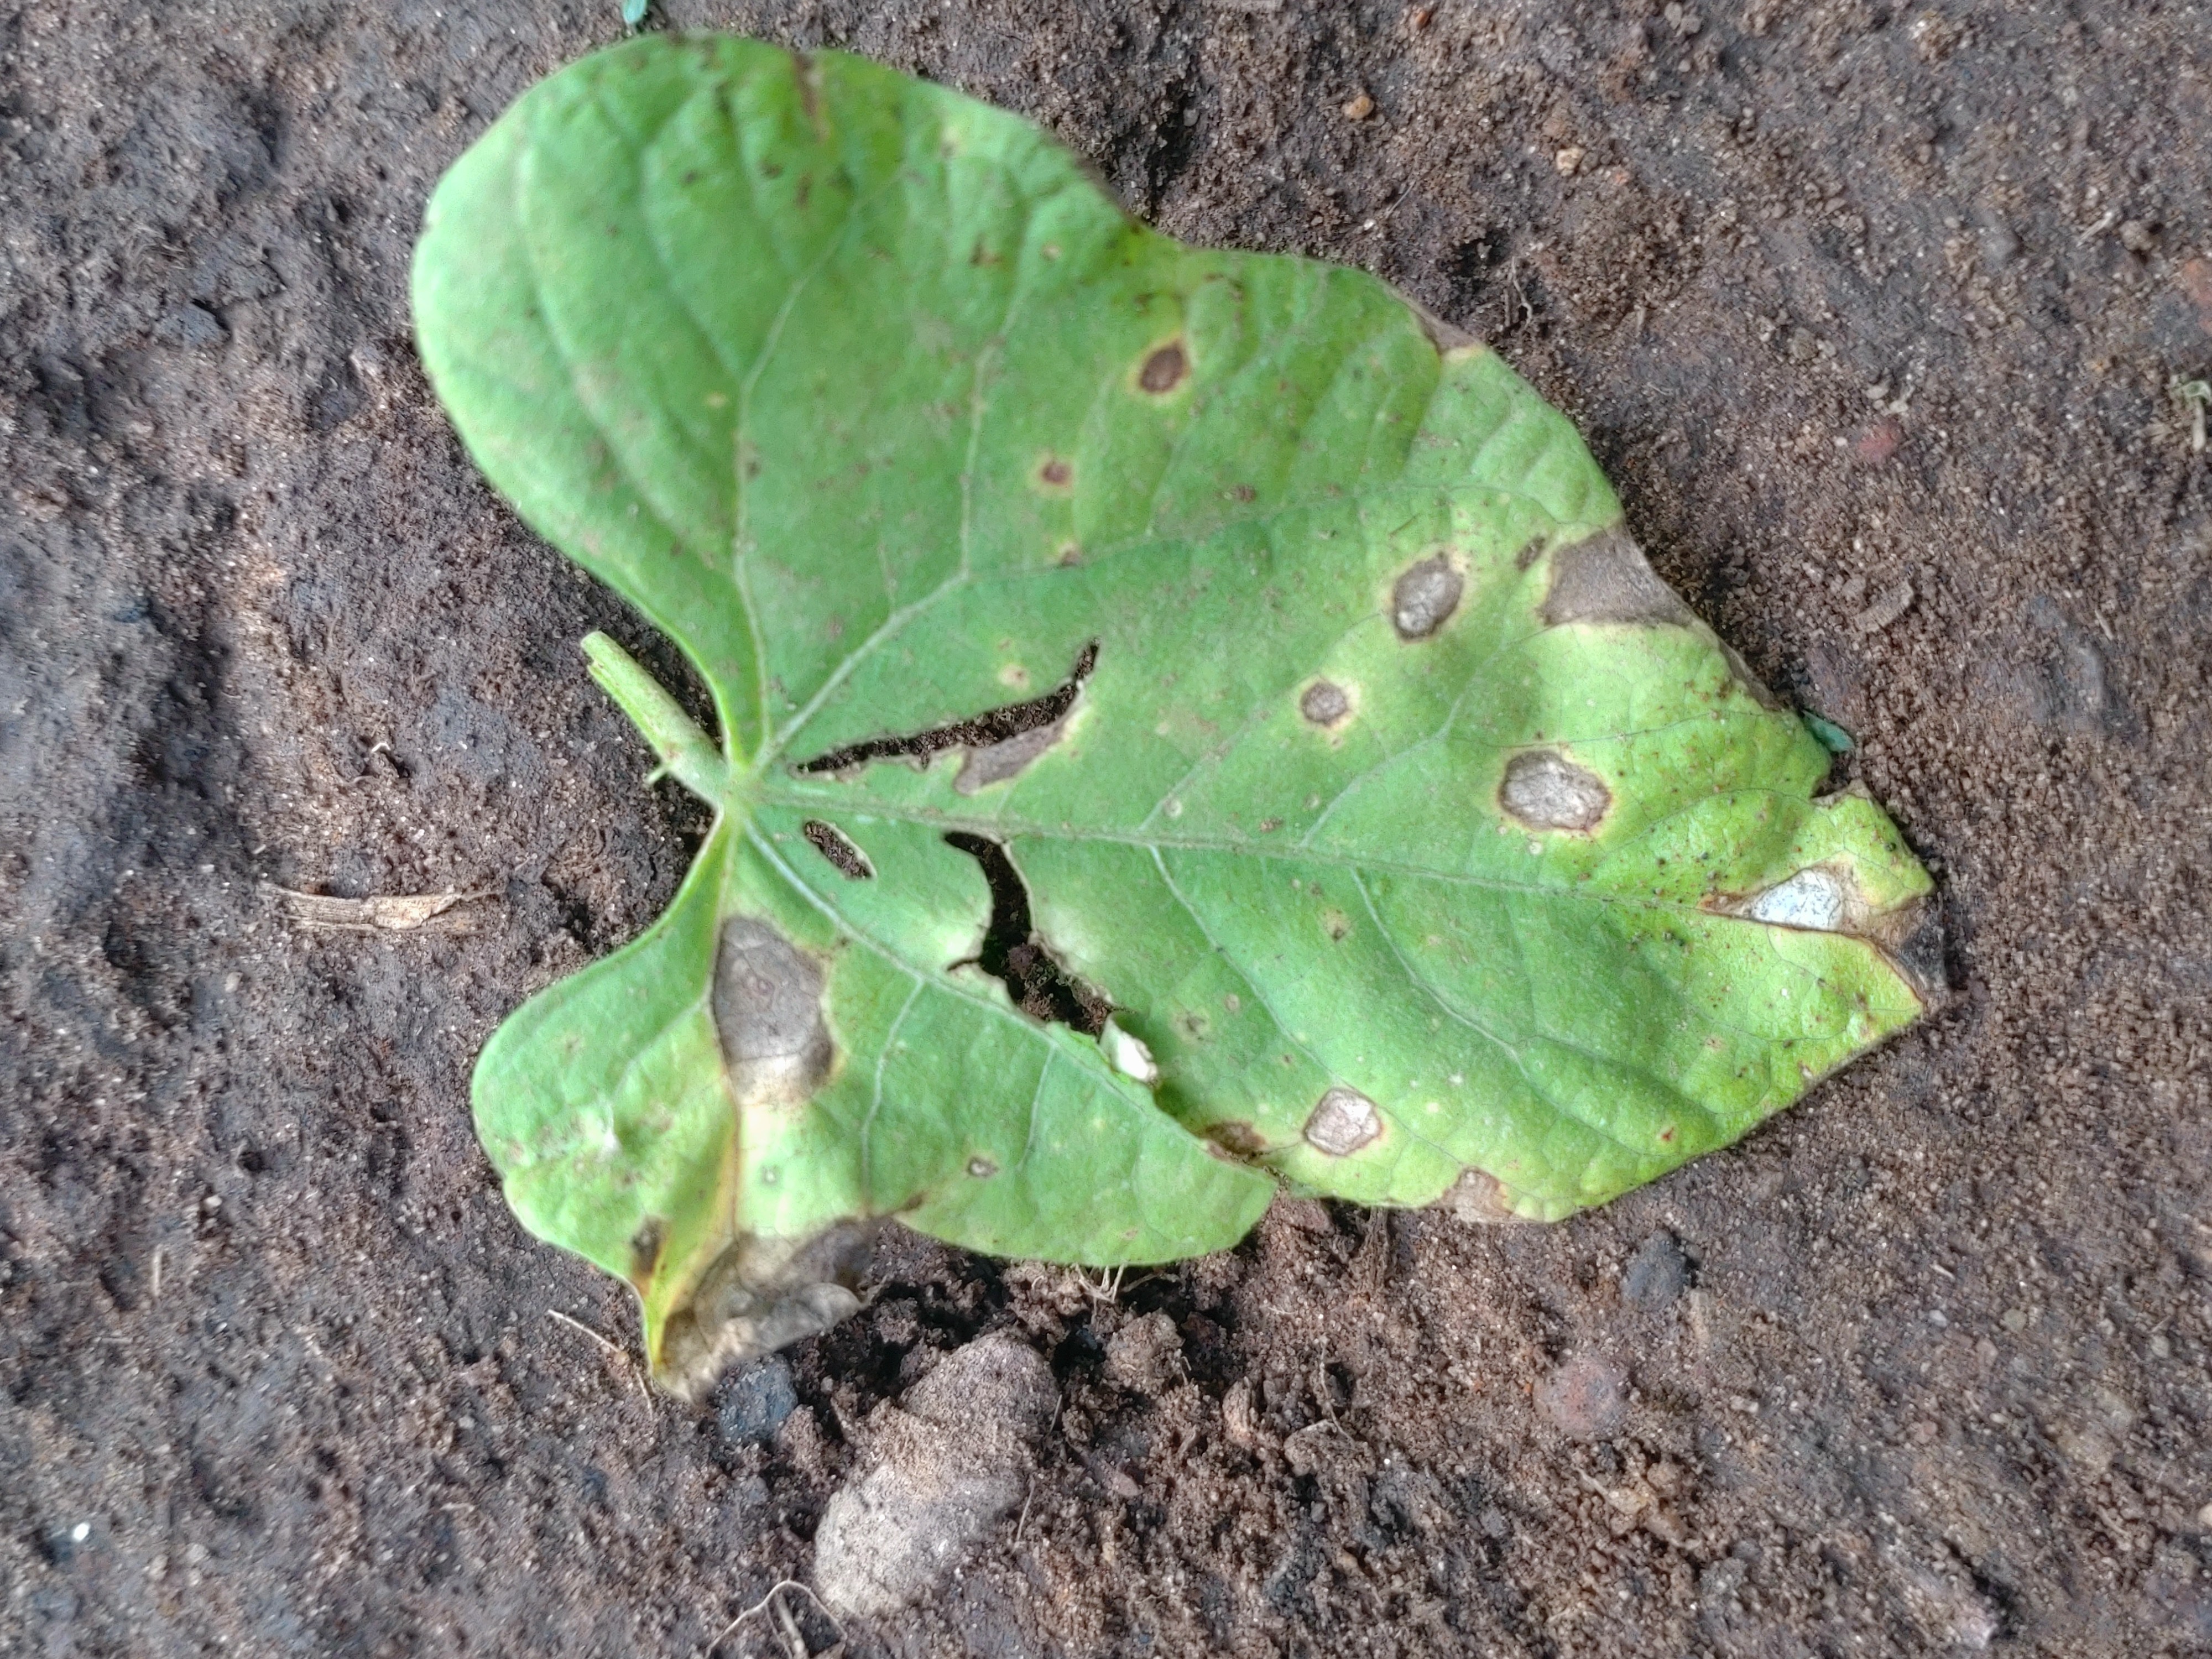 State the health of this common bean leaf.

anthracnose
